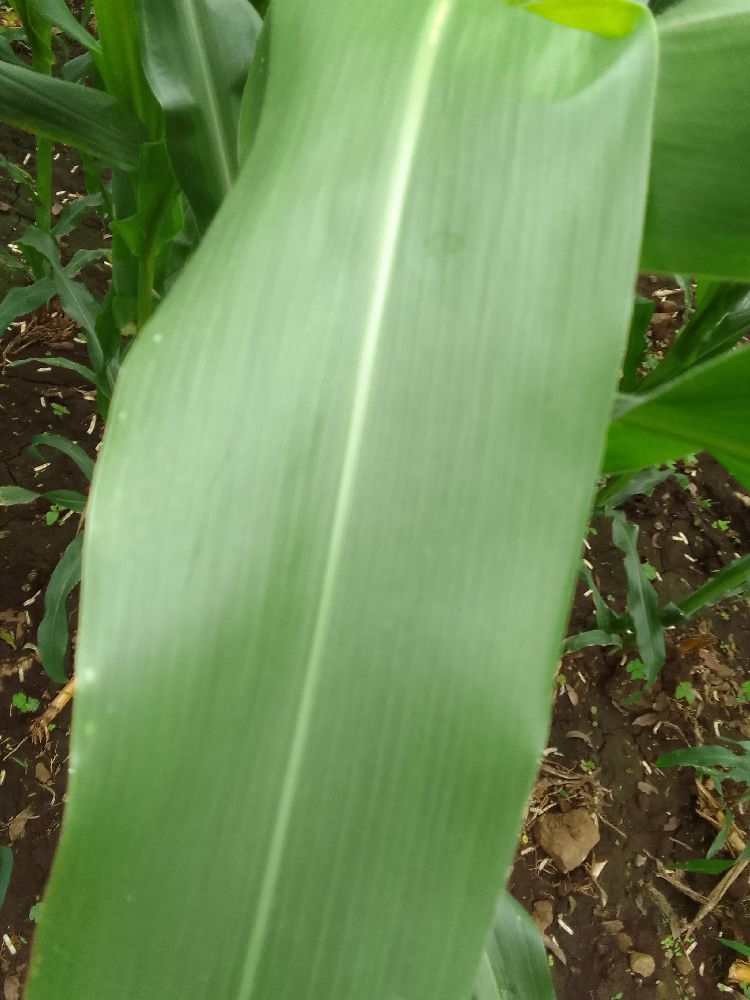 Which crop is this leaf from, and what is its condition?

maize, healthy
